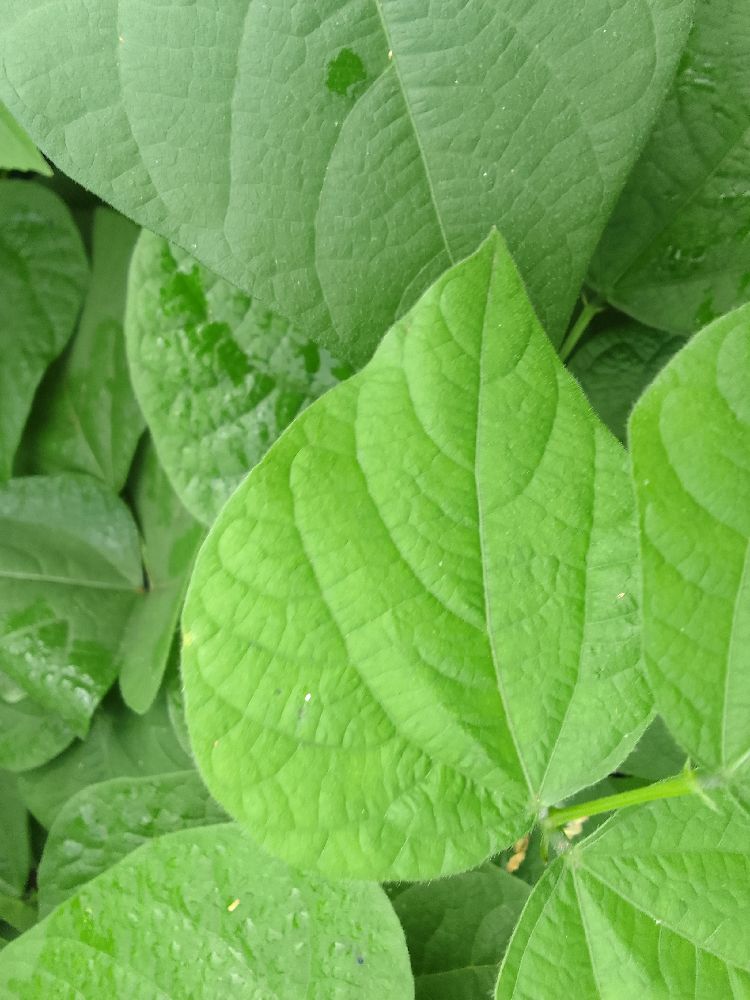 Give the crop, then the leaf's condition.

common bean, healthy
